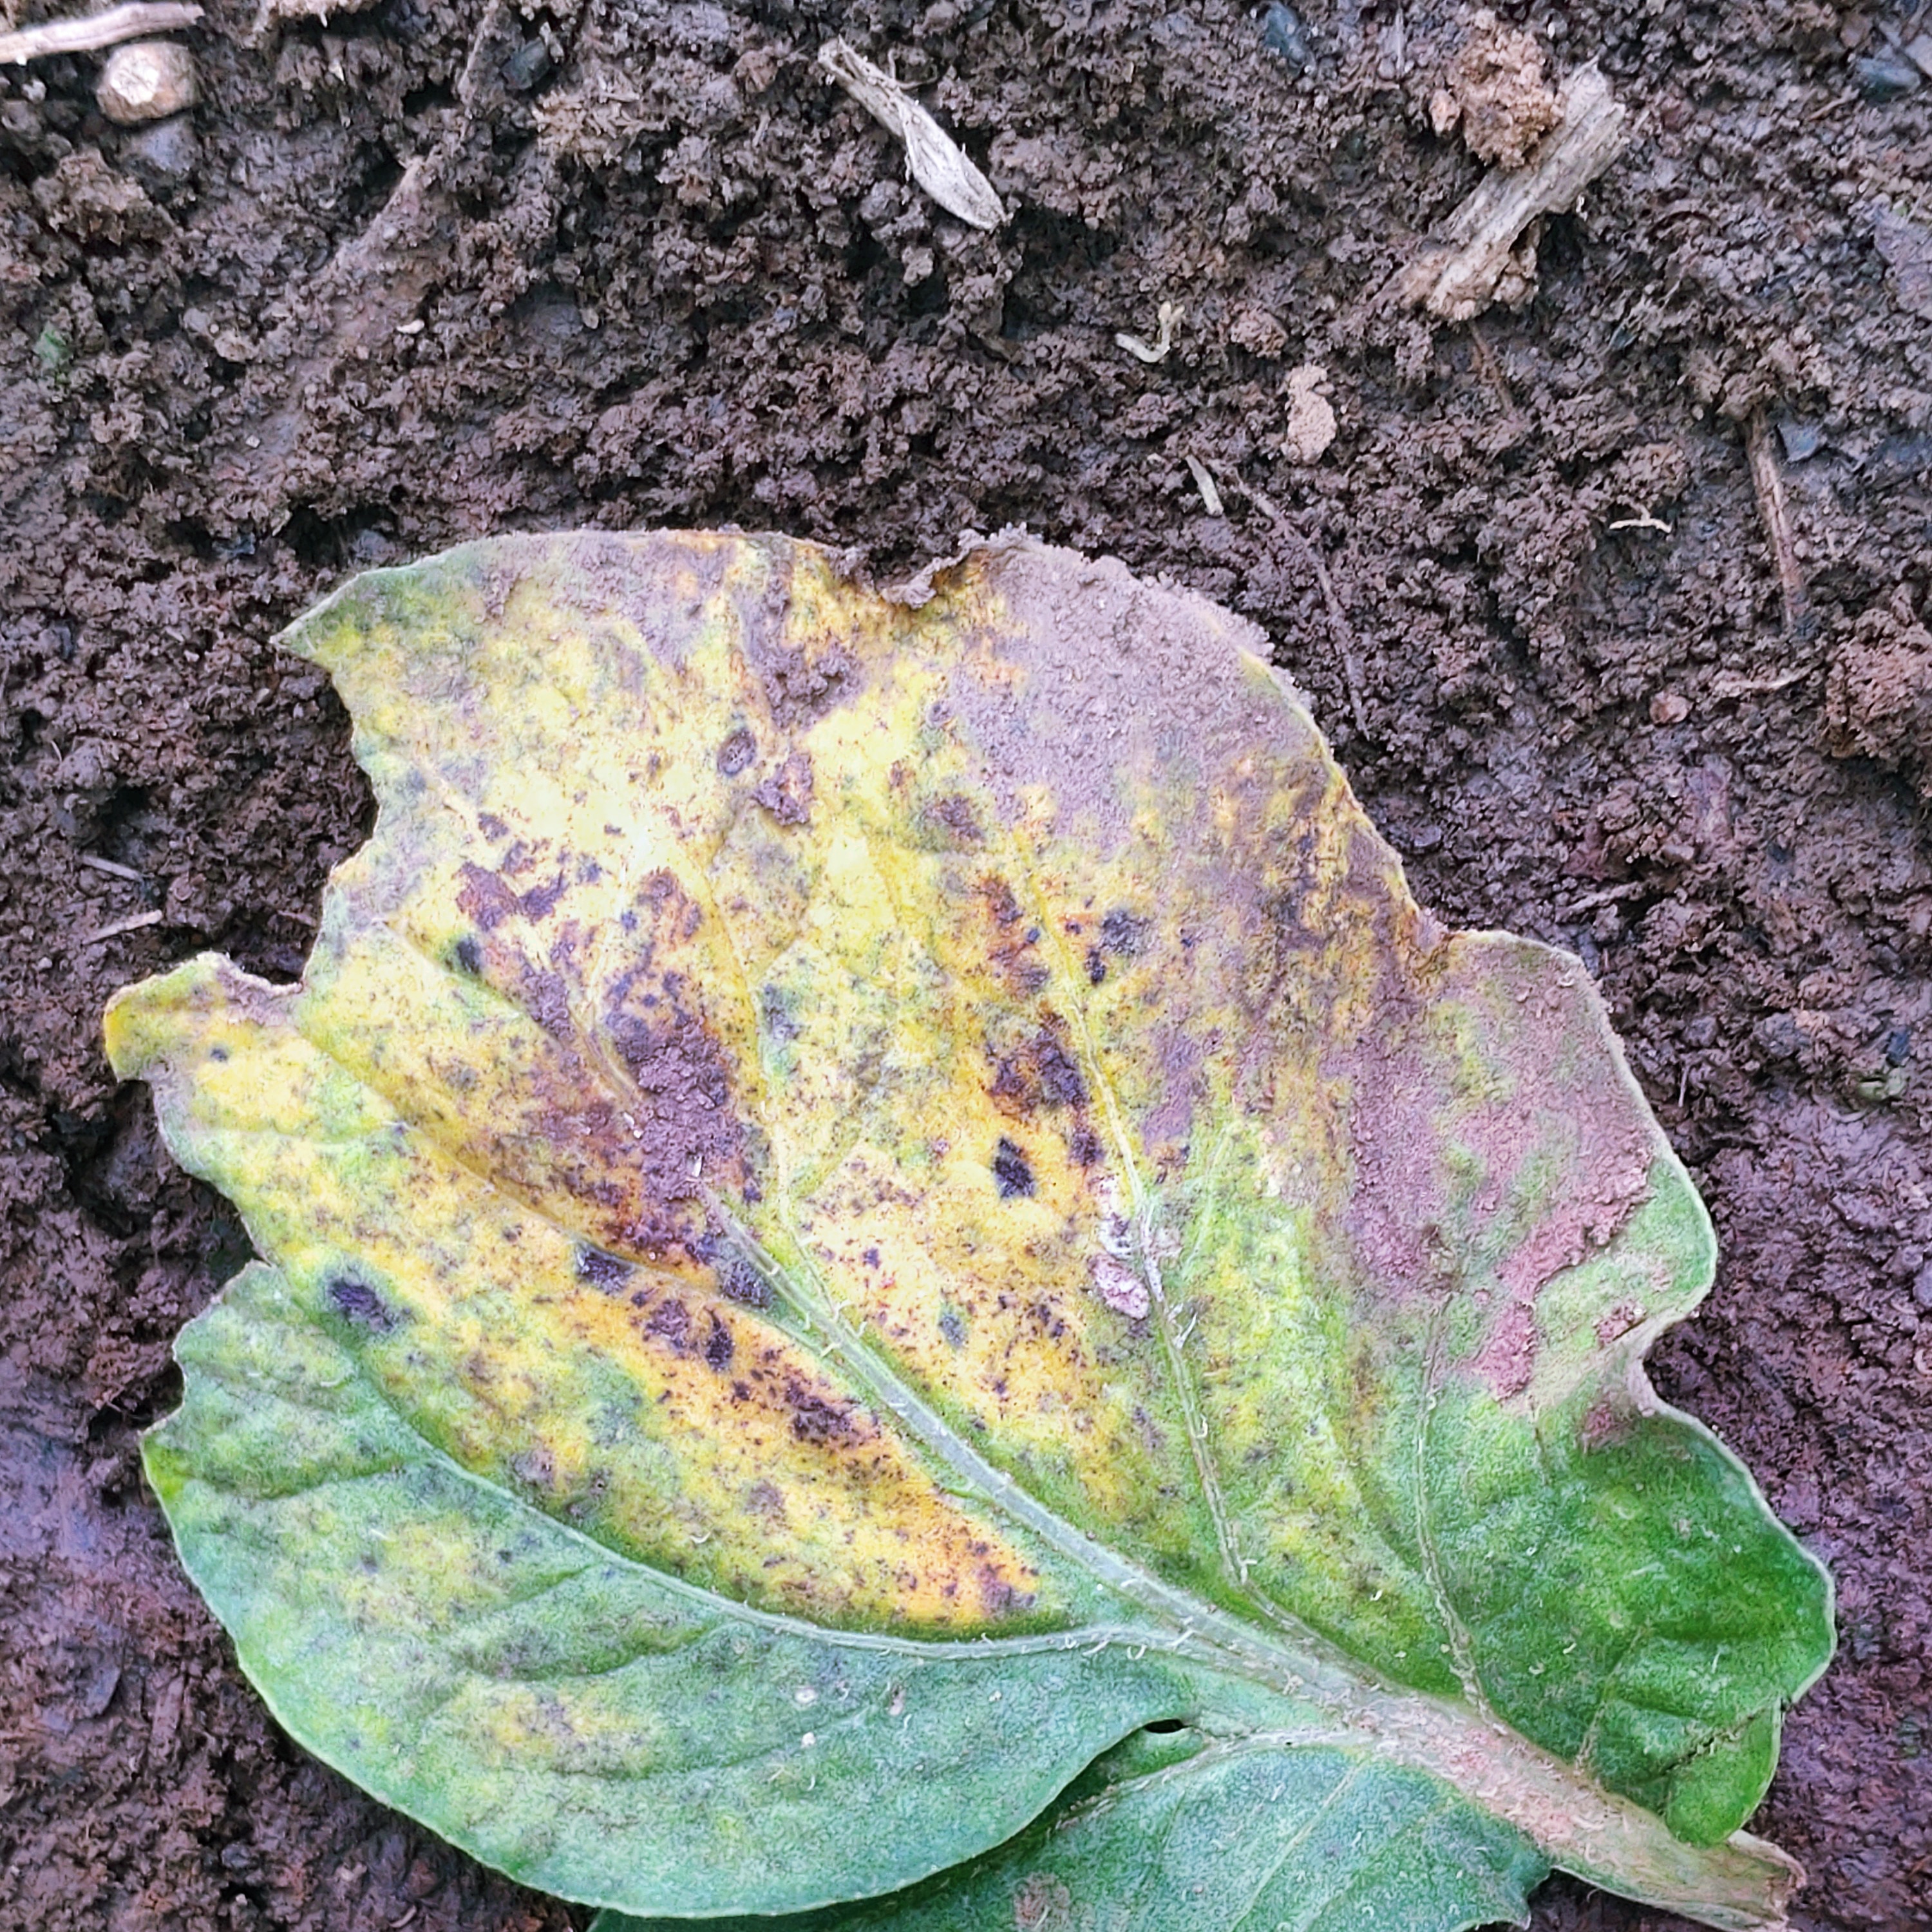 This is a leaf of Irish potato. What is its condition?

late blight
